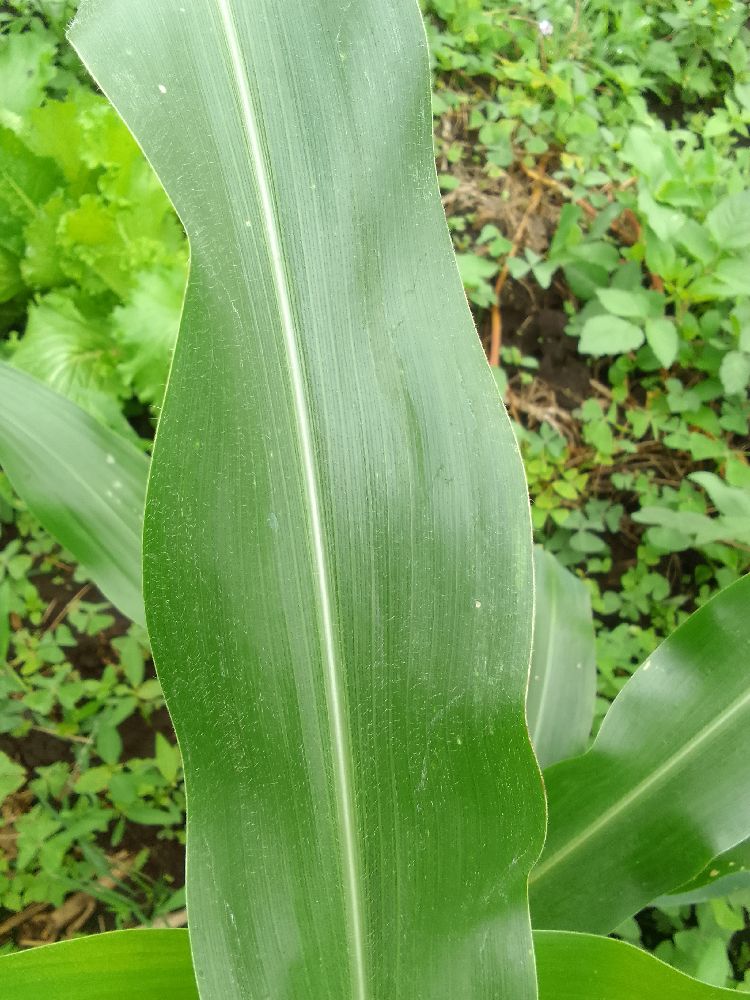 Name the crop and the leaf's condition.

maize, healthy
